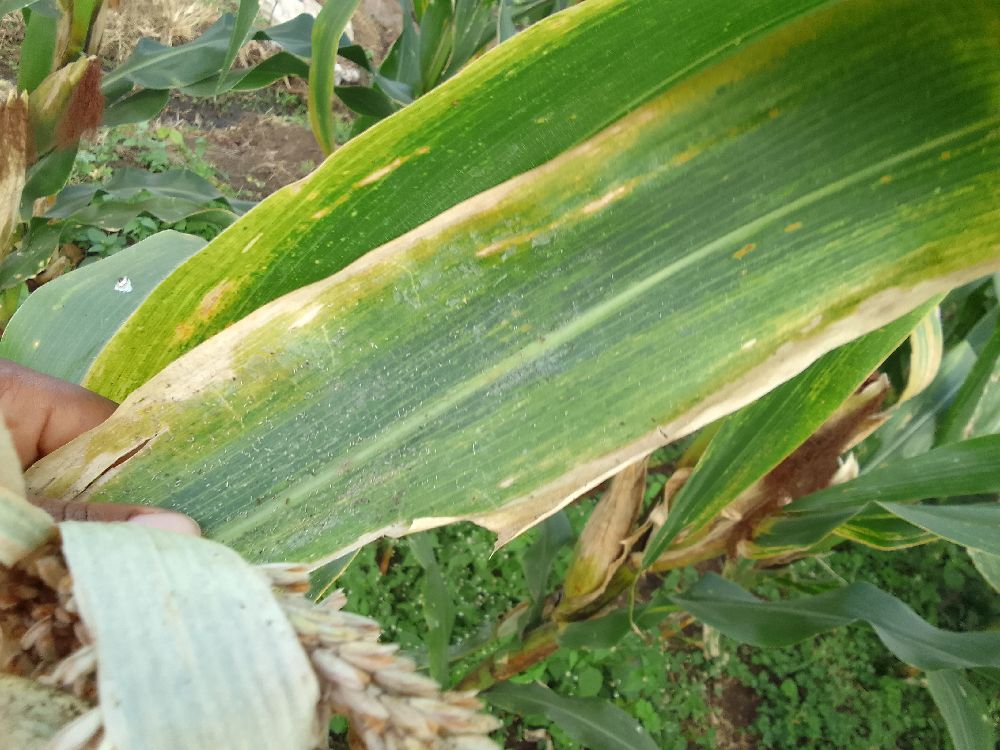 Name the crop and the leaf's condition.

maize, maize lethal necrosis
